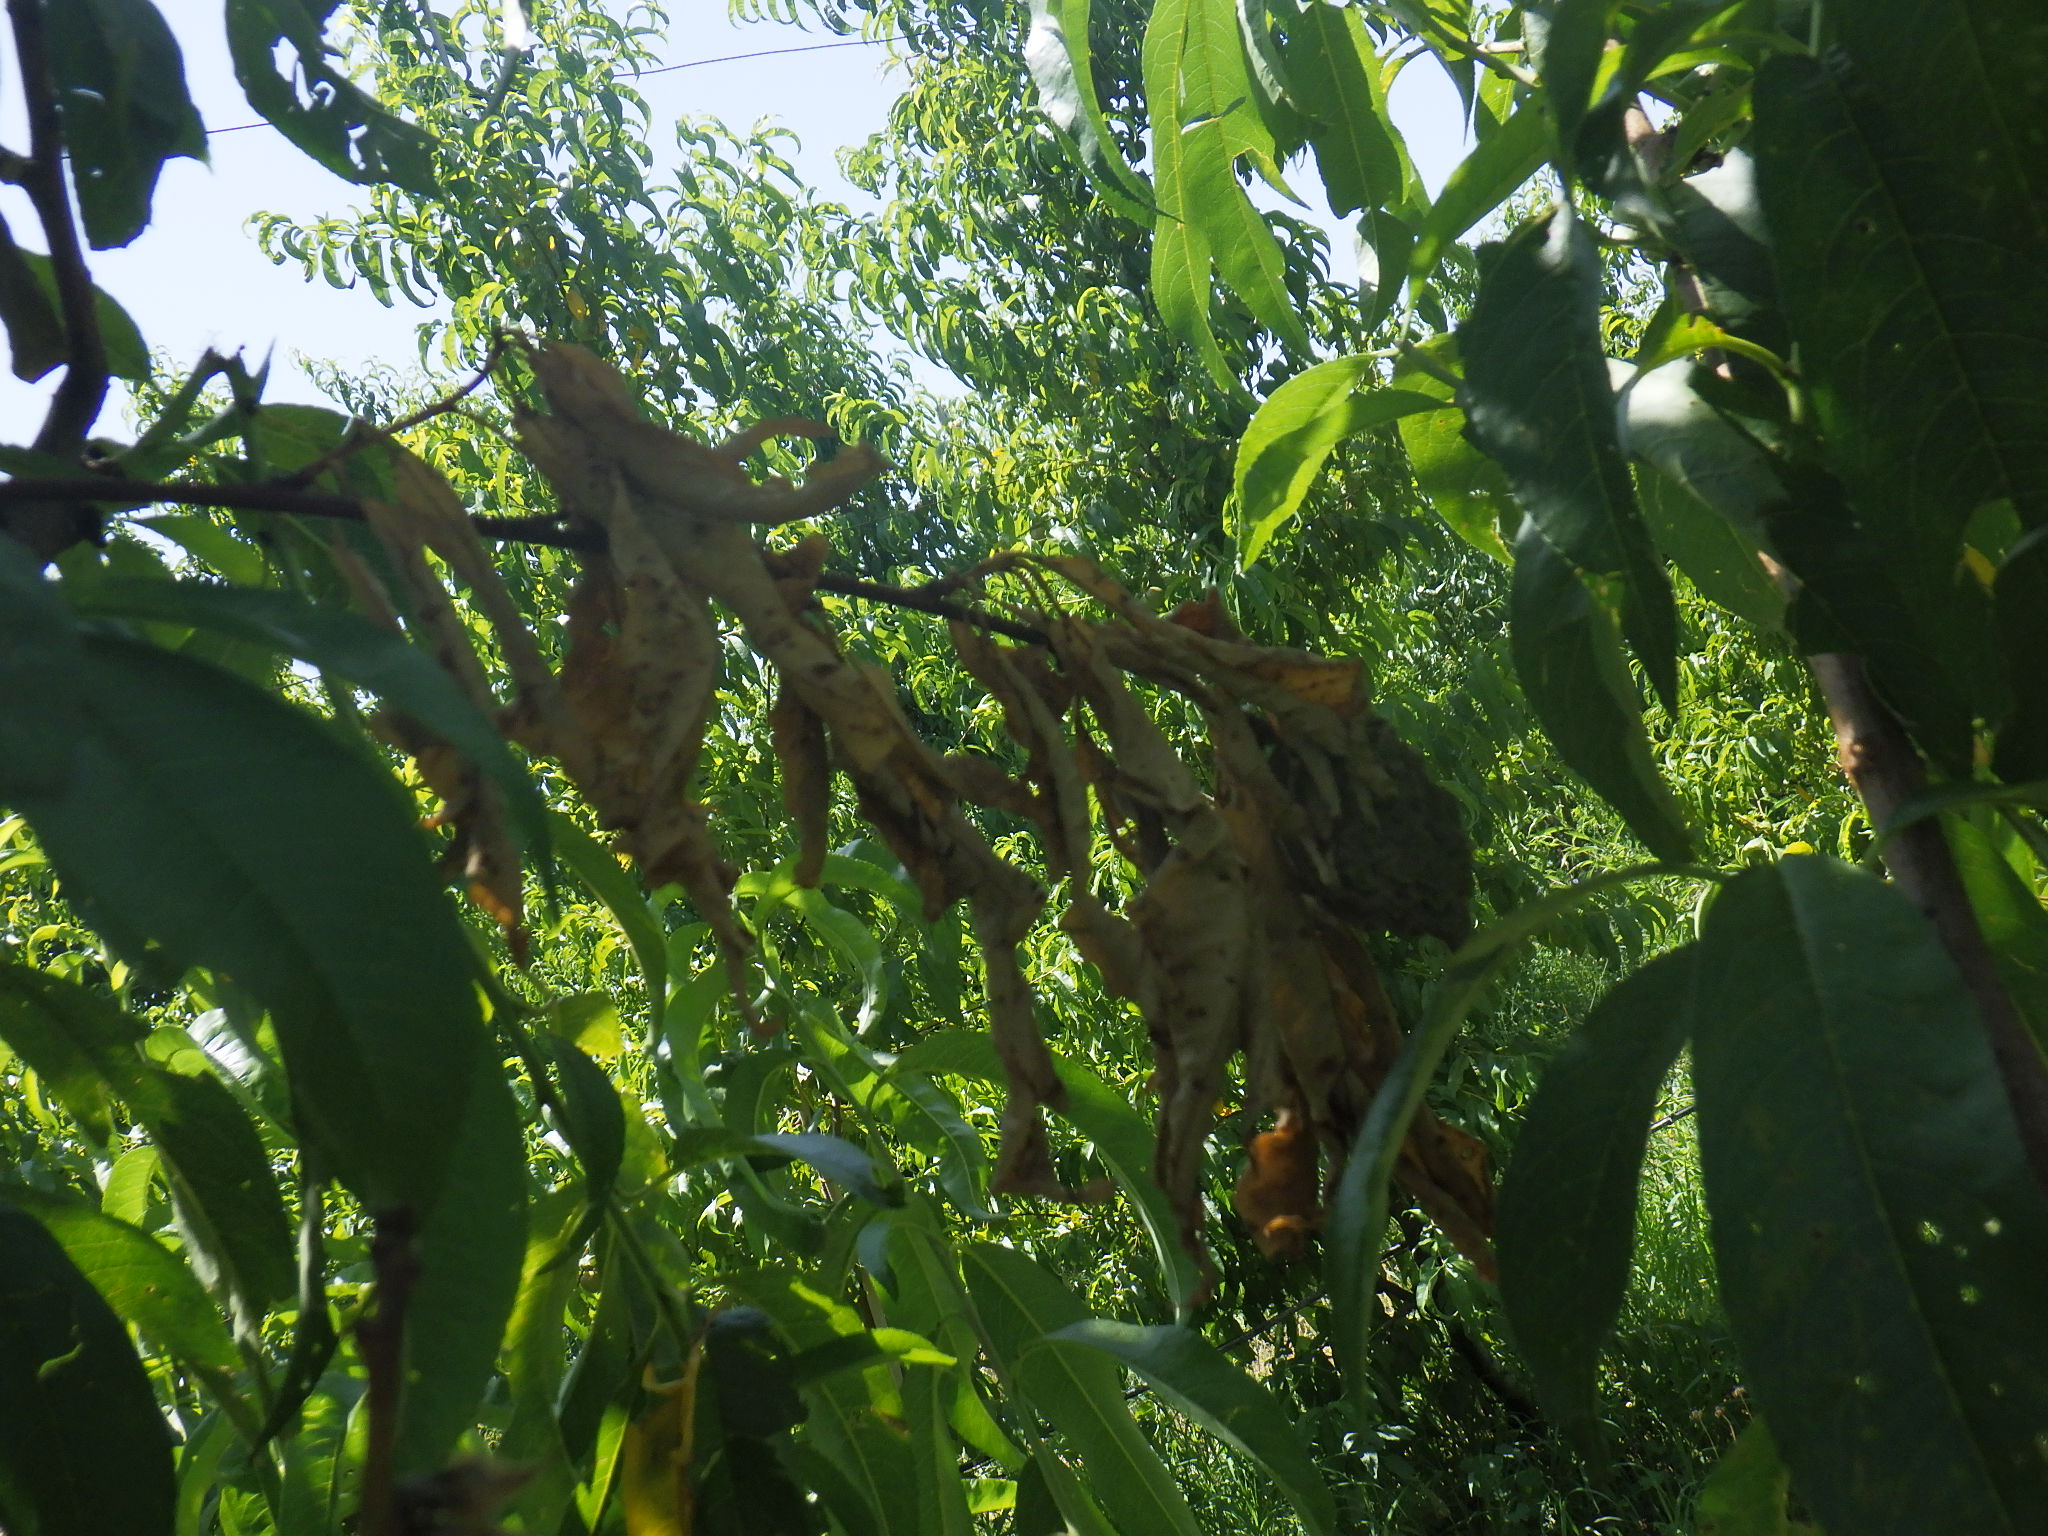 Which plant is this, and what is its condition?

peach, brown rot, mechanical damage, shot hole disease
